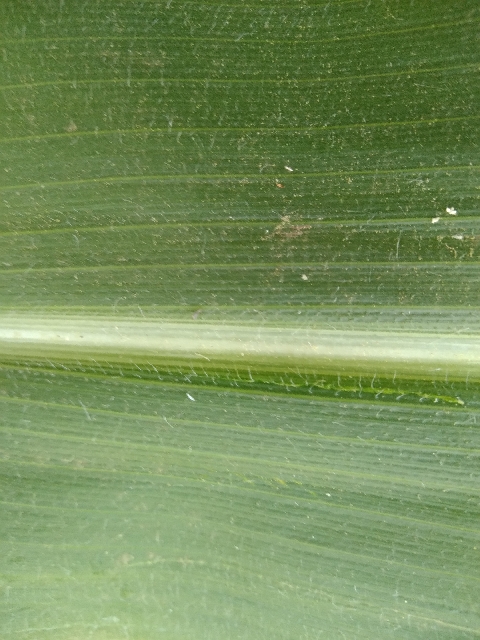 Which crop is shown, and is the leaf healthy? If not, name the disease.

maize, healthy
